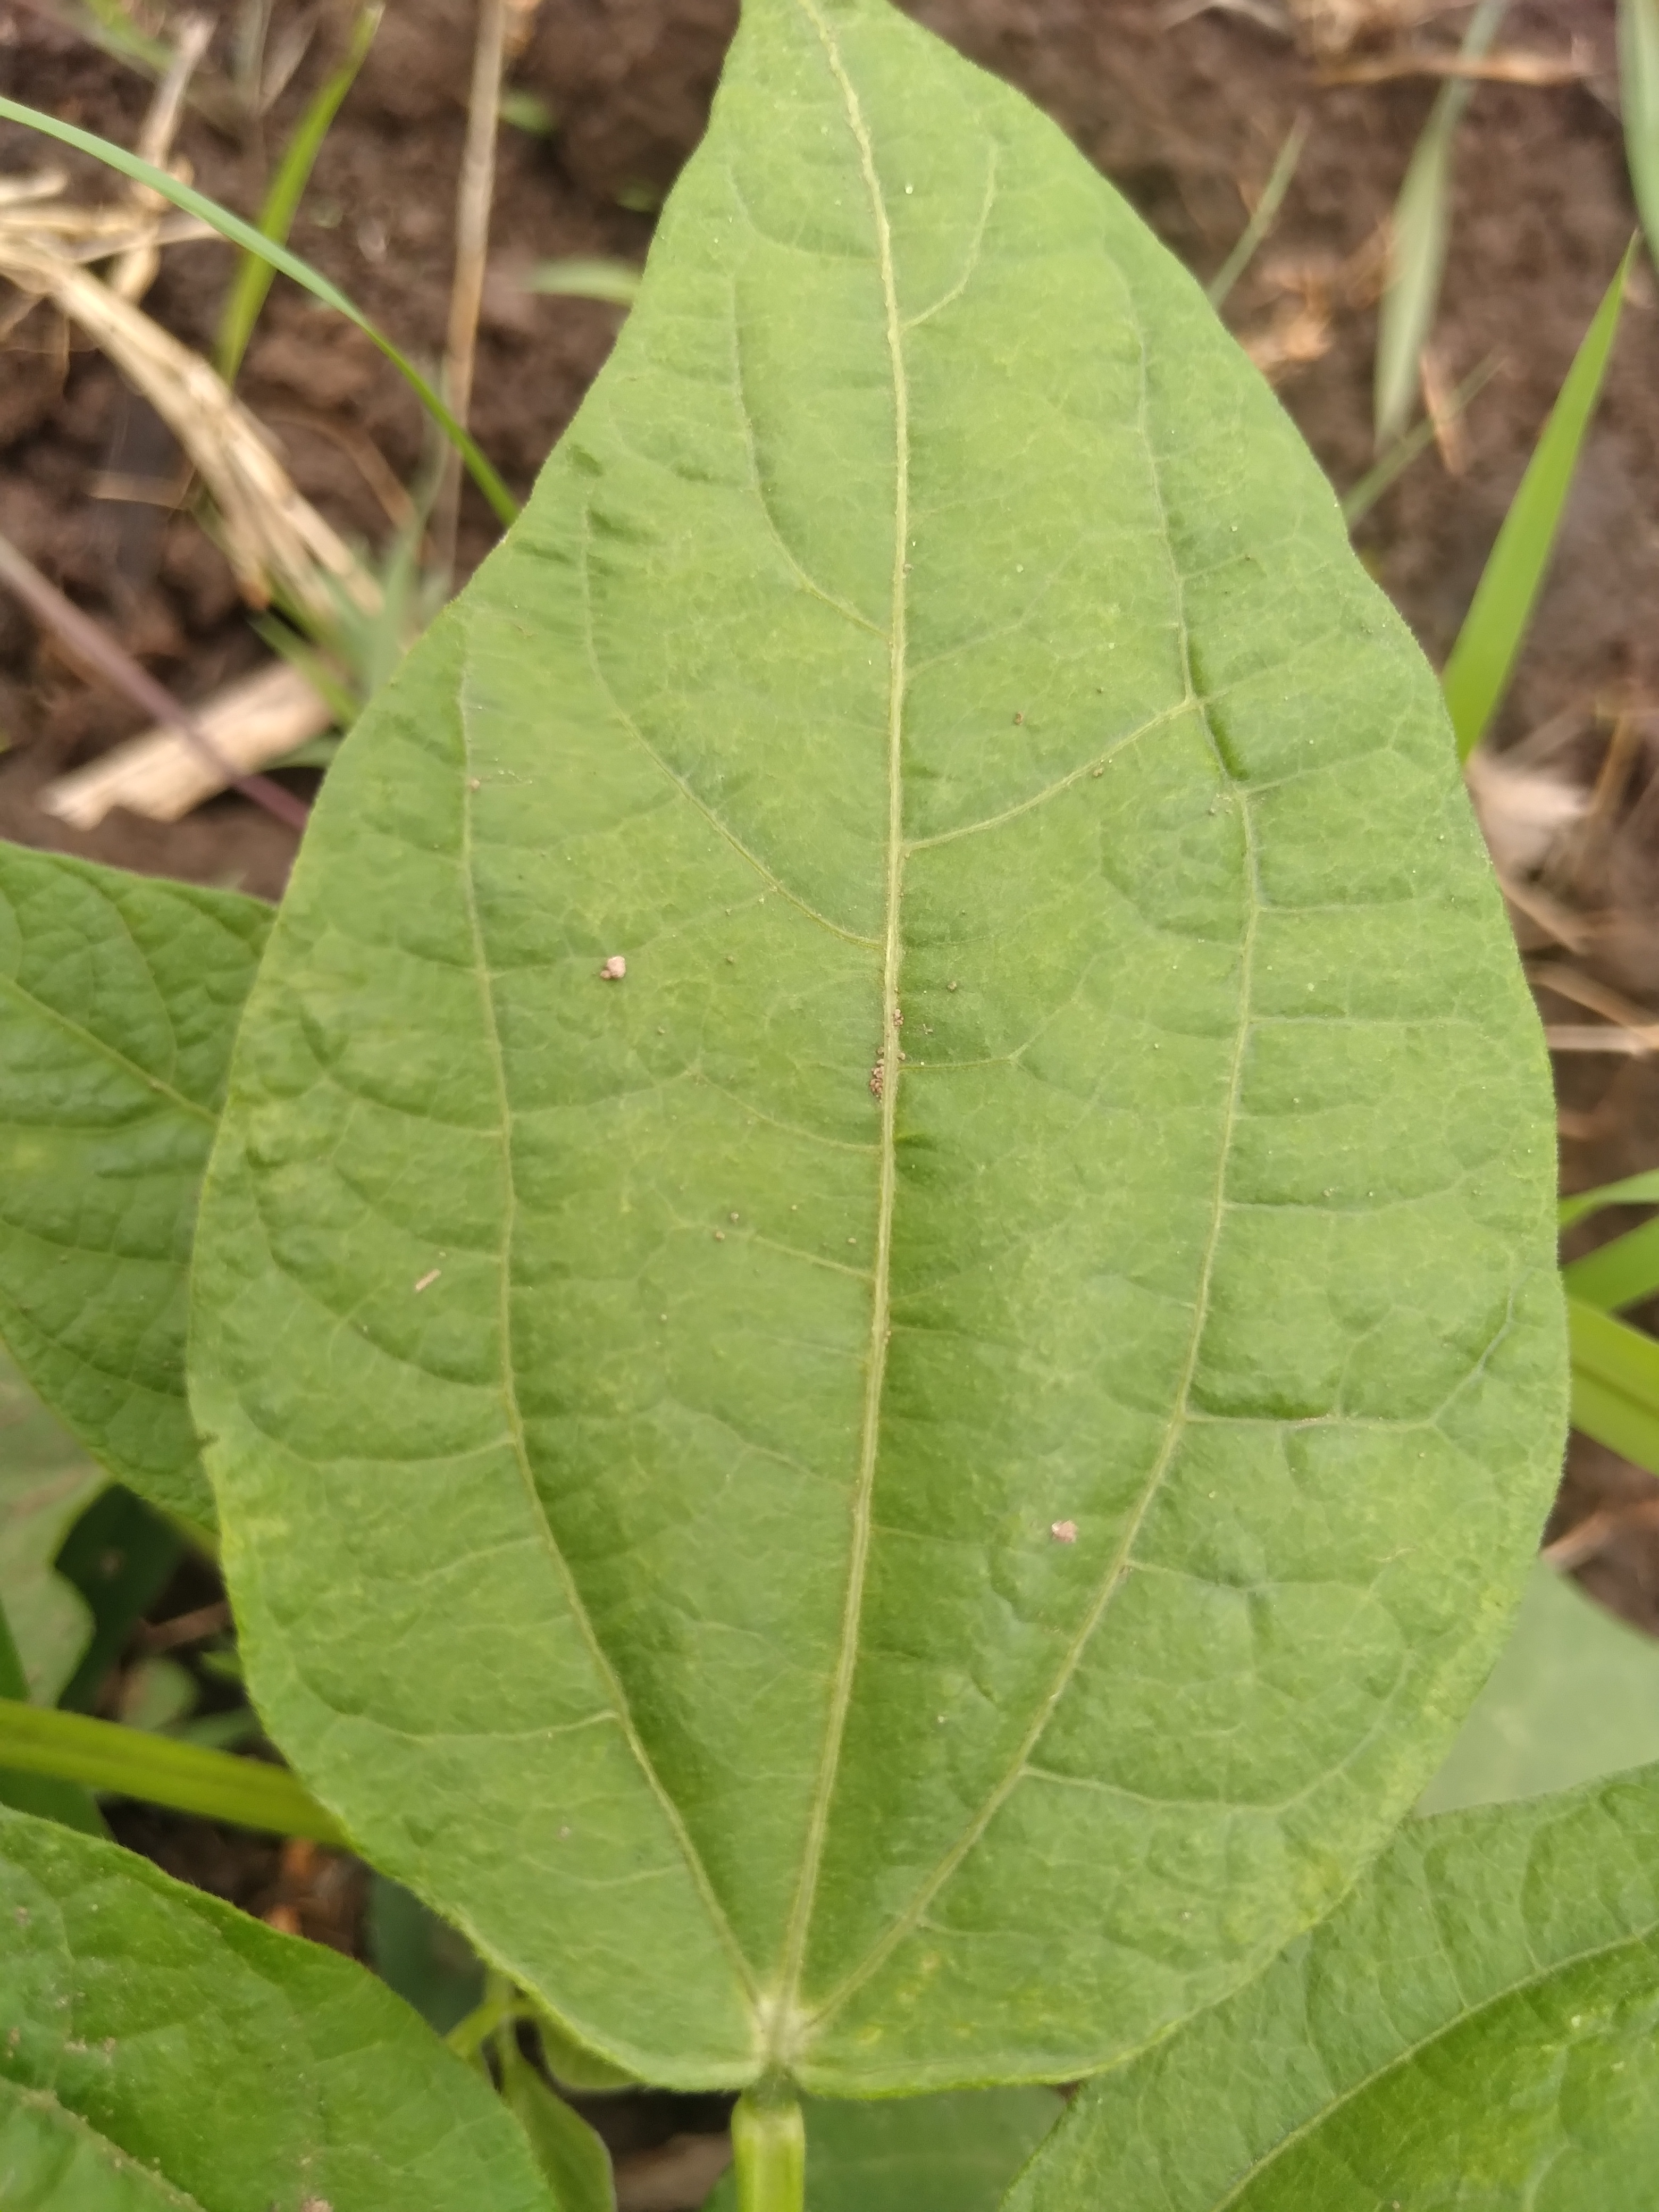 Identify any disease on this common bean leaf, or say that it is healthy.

healthy
